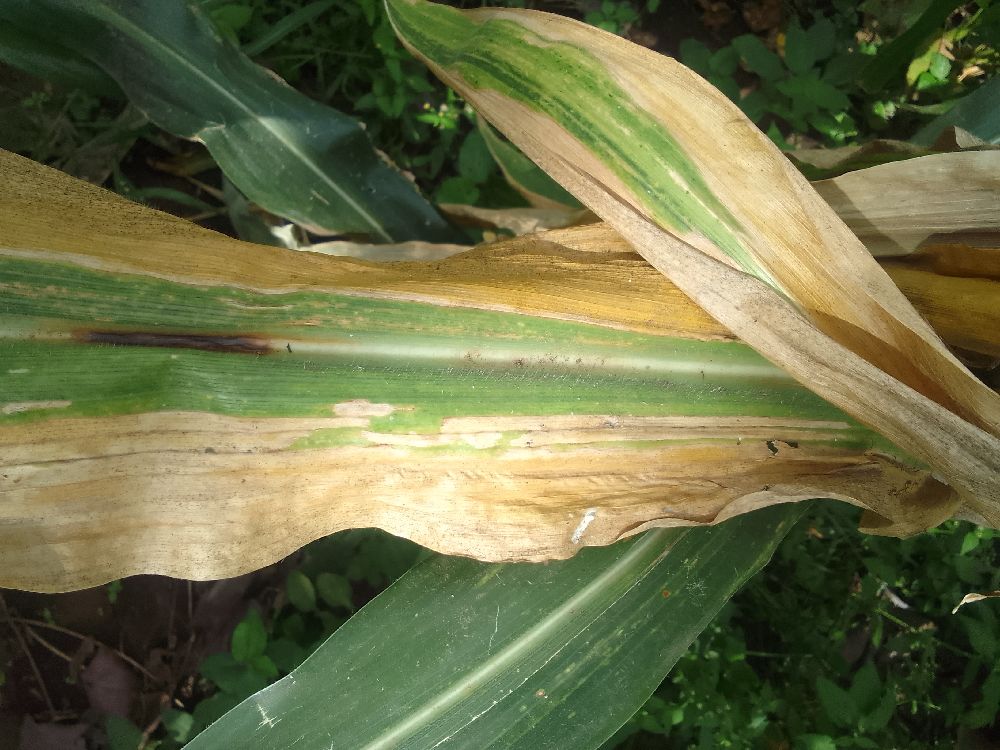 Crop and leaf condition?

maize, maize lethal necrosis
